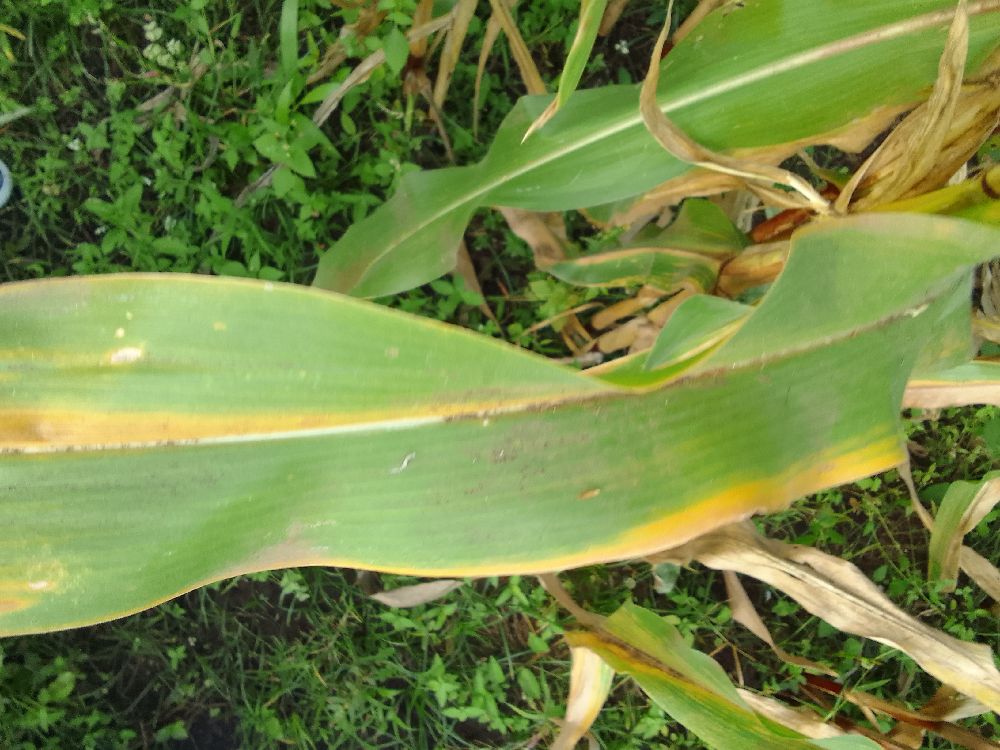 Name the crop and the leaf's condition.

maize, maize lethal necrosis
